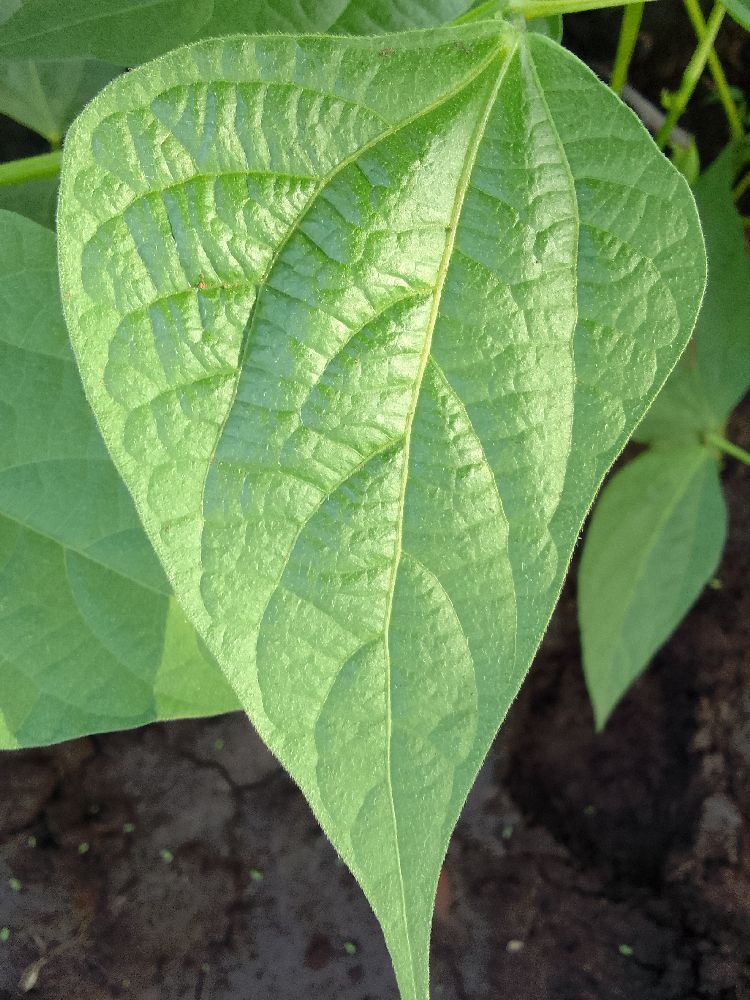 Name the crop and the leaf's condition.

common bean, healthy
